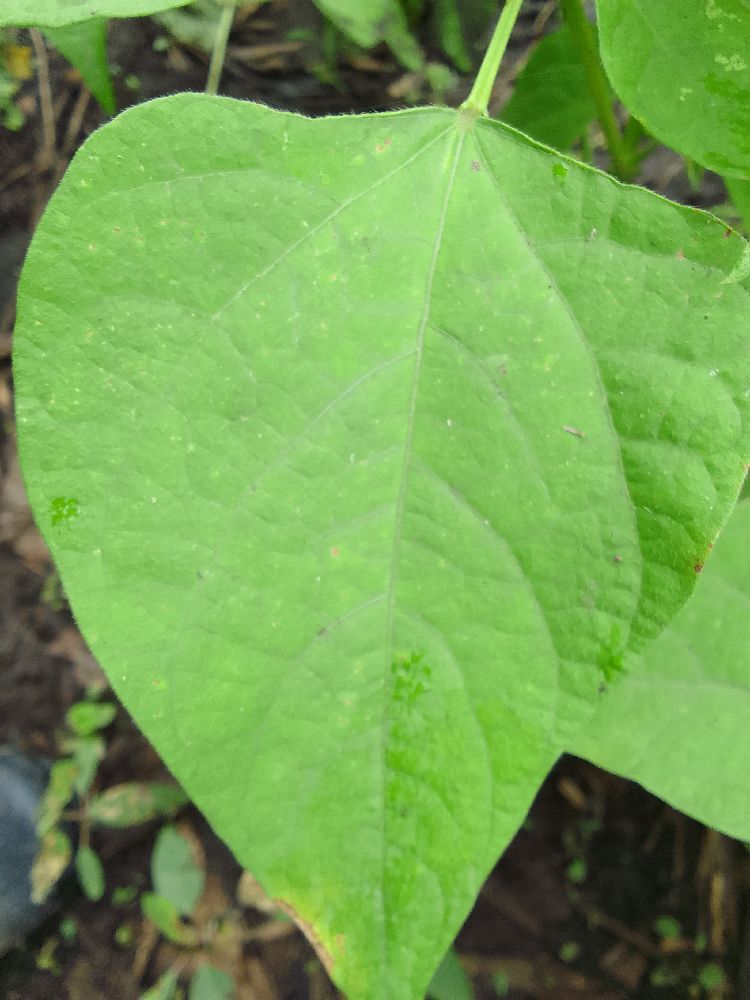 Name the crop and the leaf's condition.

common bean, healthy
